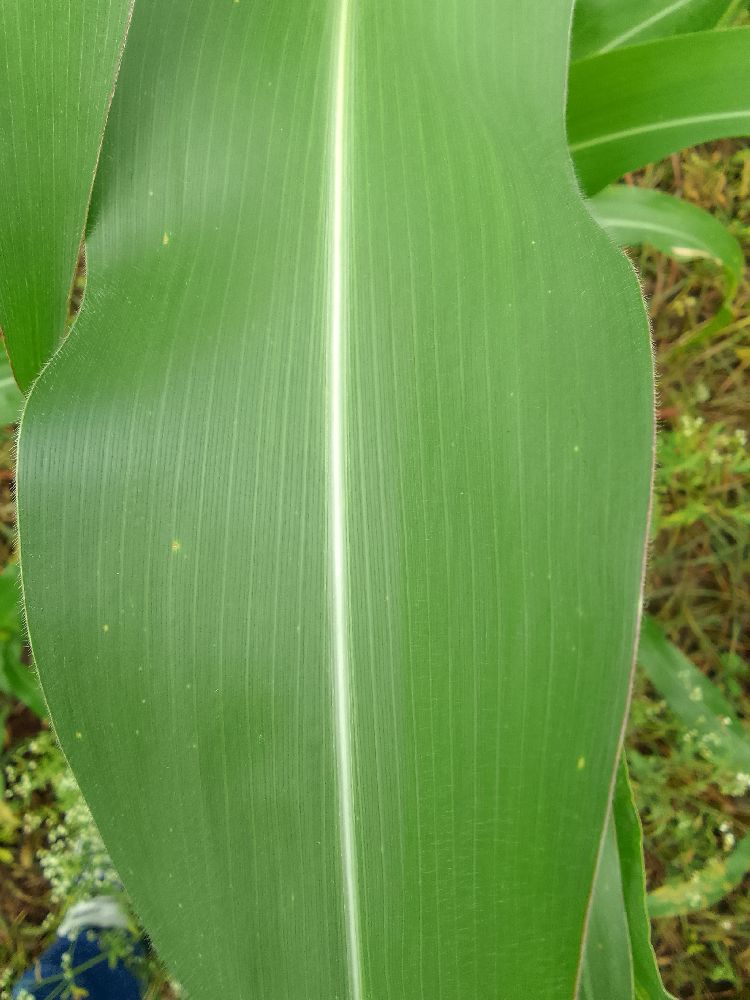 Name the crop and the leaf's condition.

maize, healthy
